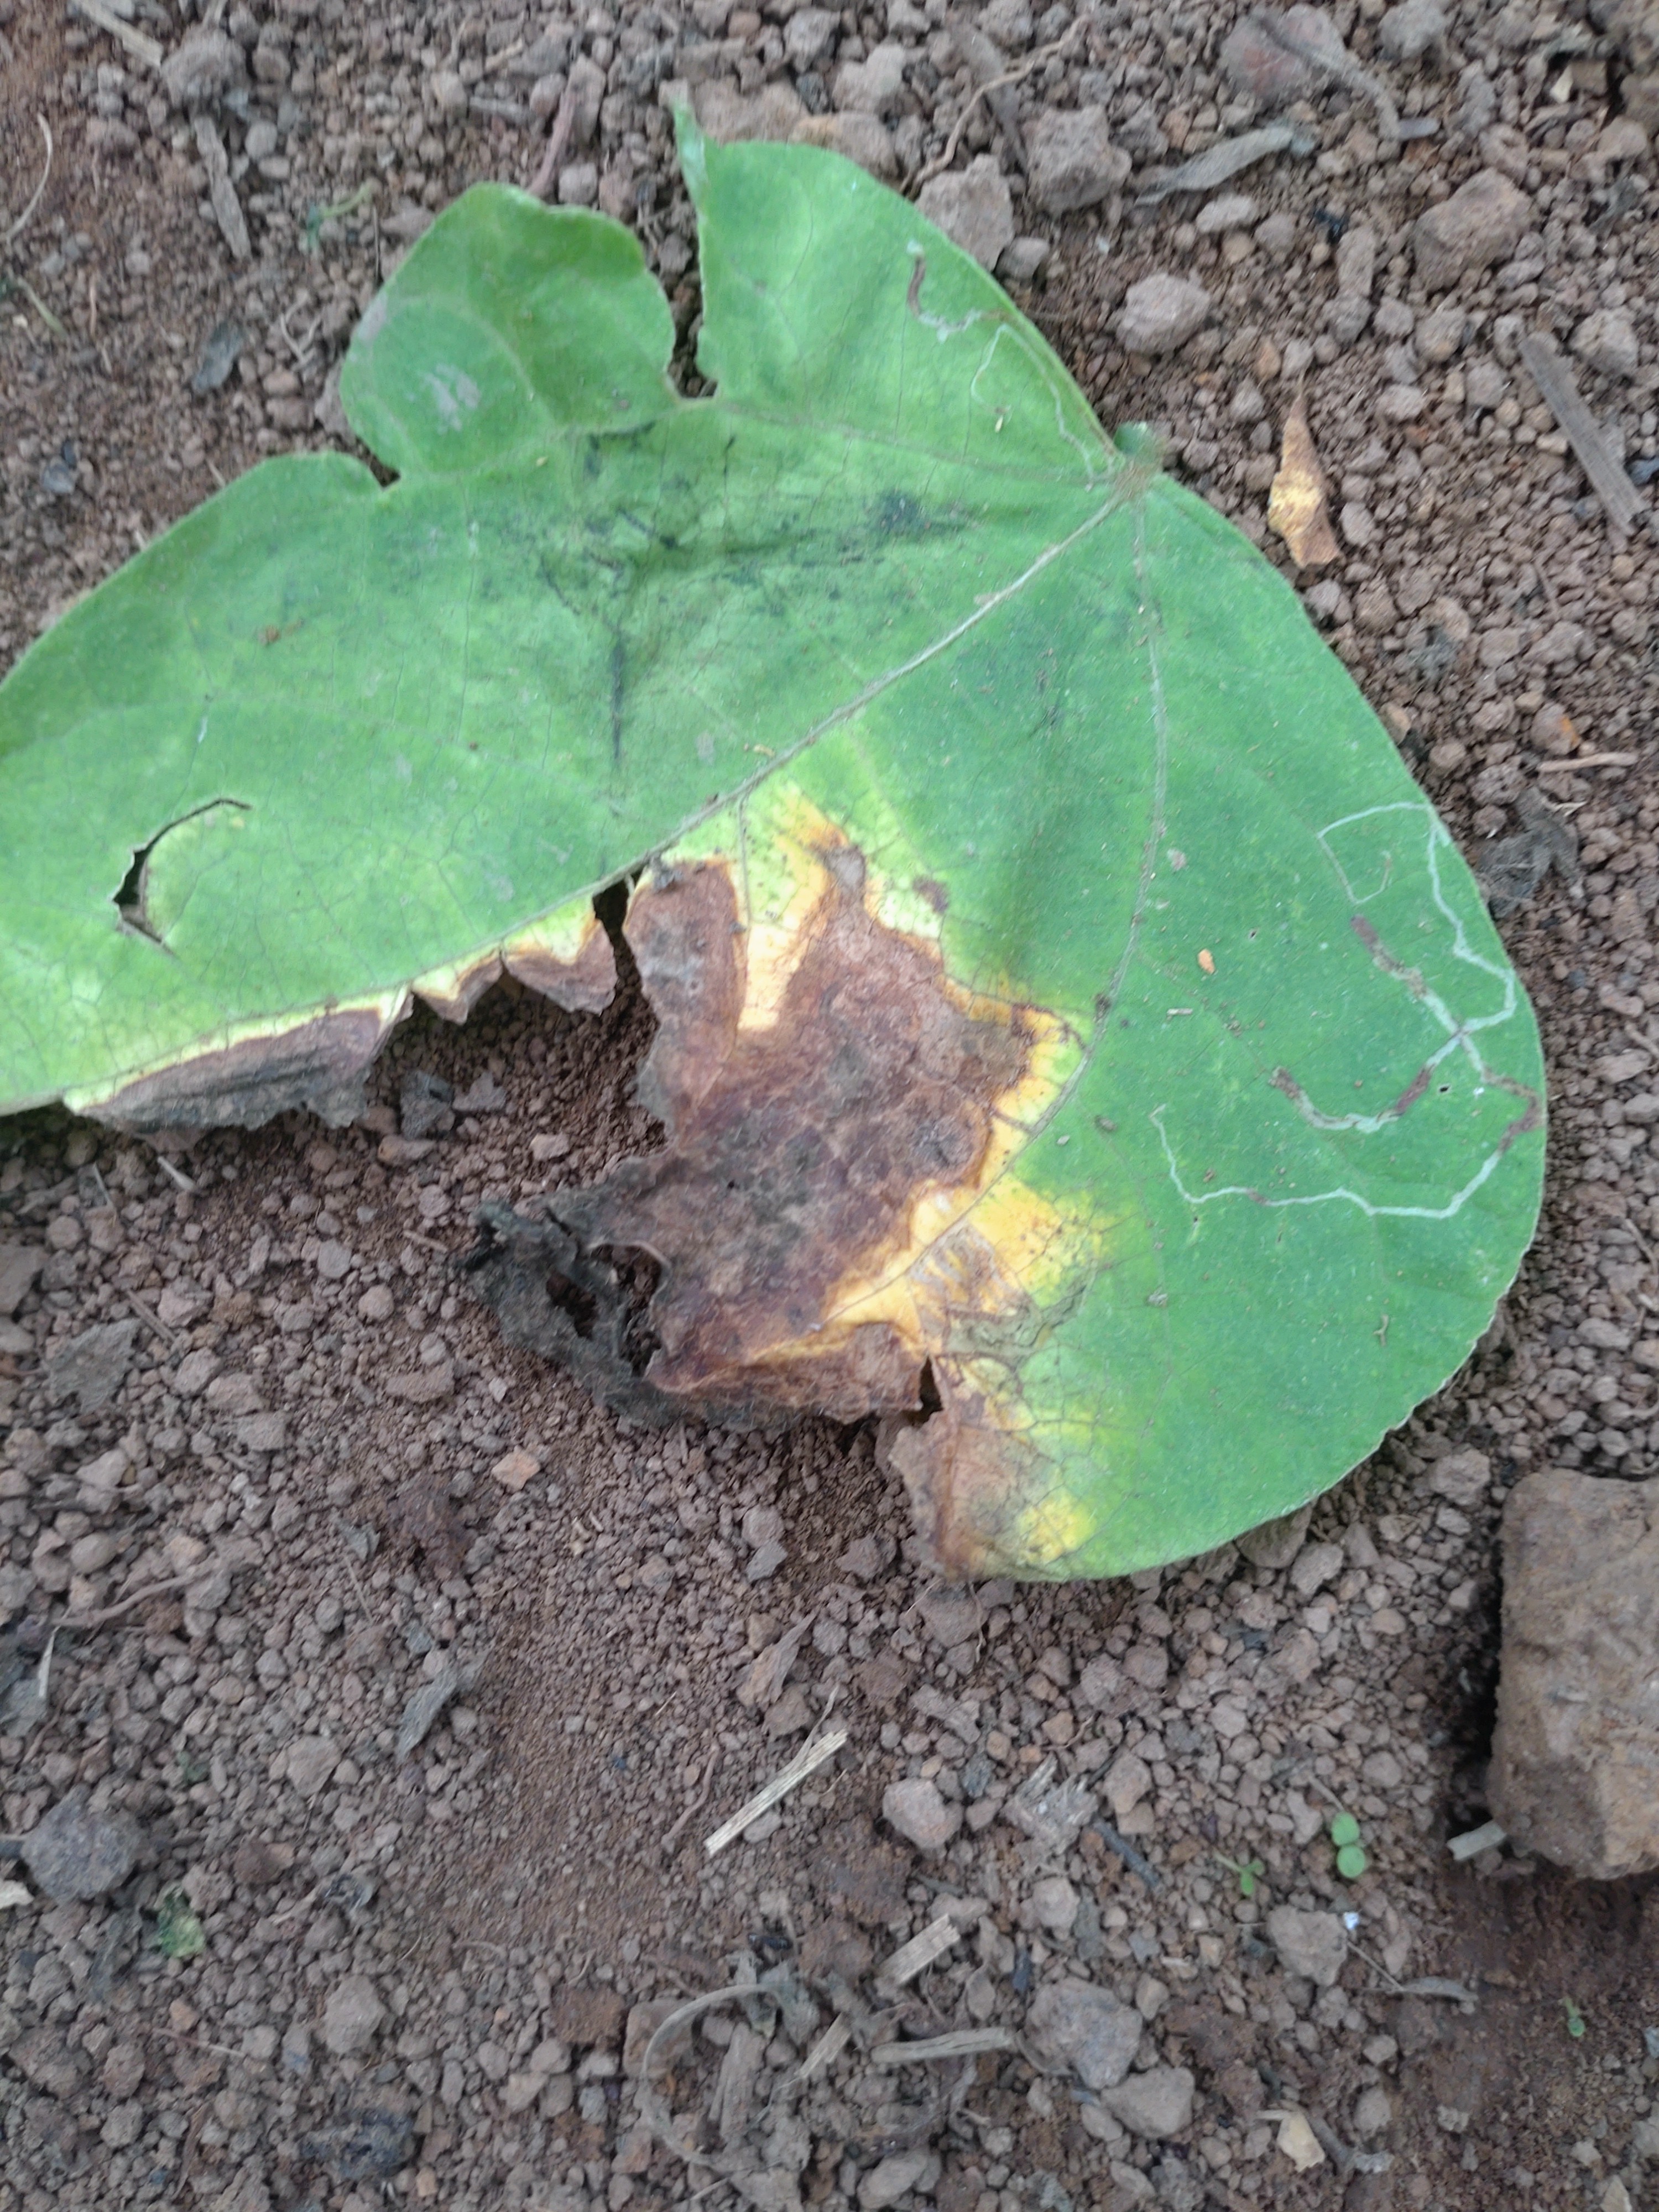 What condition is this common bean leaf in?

anthracnose
